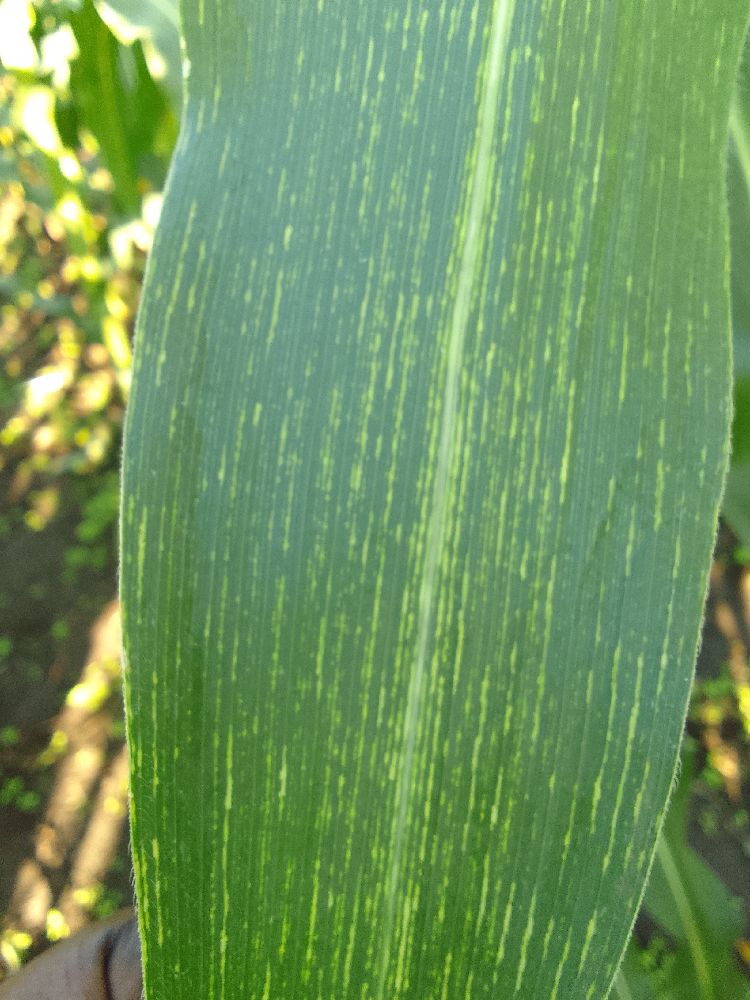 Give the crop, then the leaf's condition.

maize, maize streak virus
